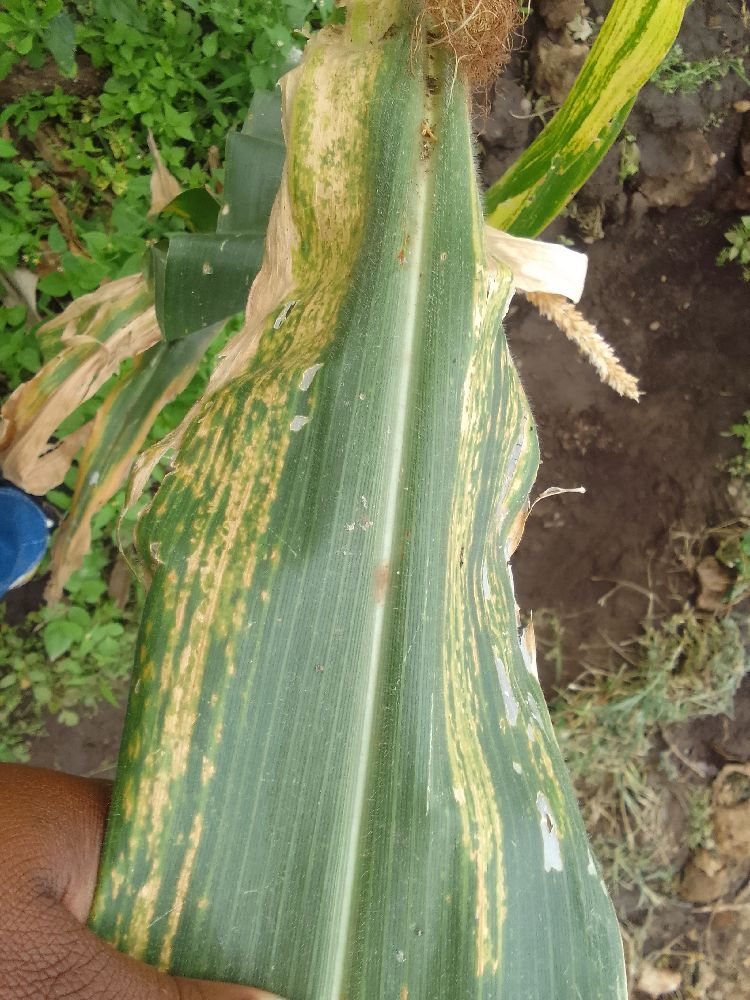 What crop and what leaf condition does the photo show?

maize, maize lethal necrosis
